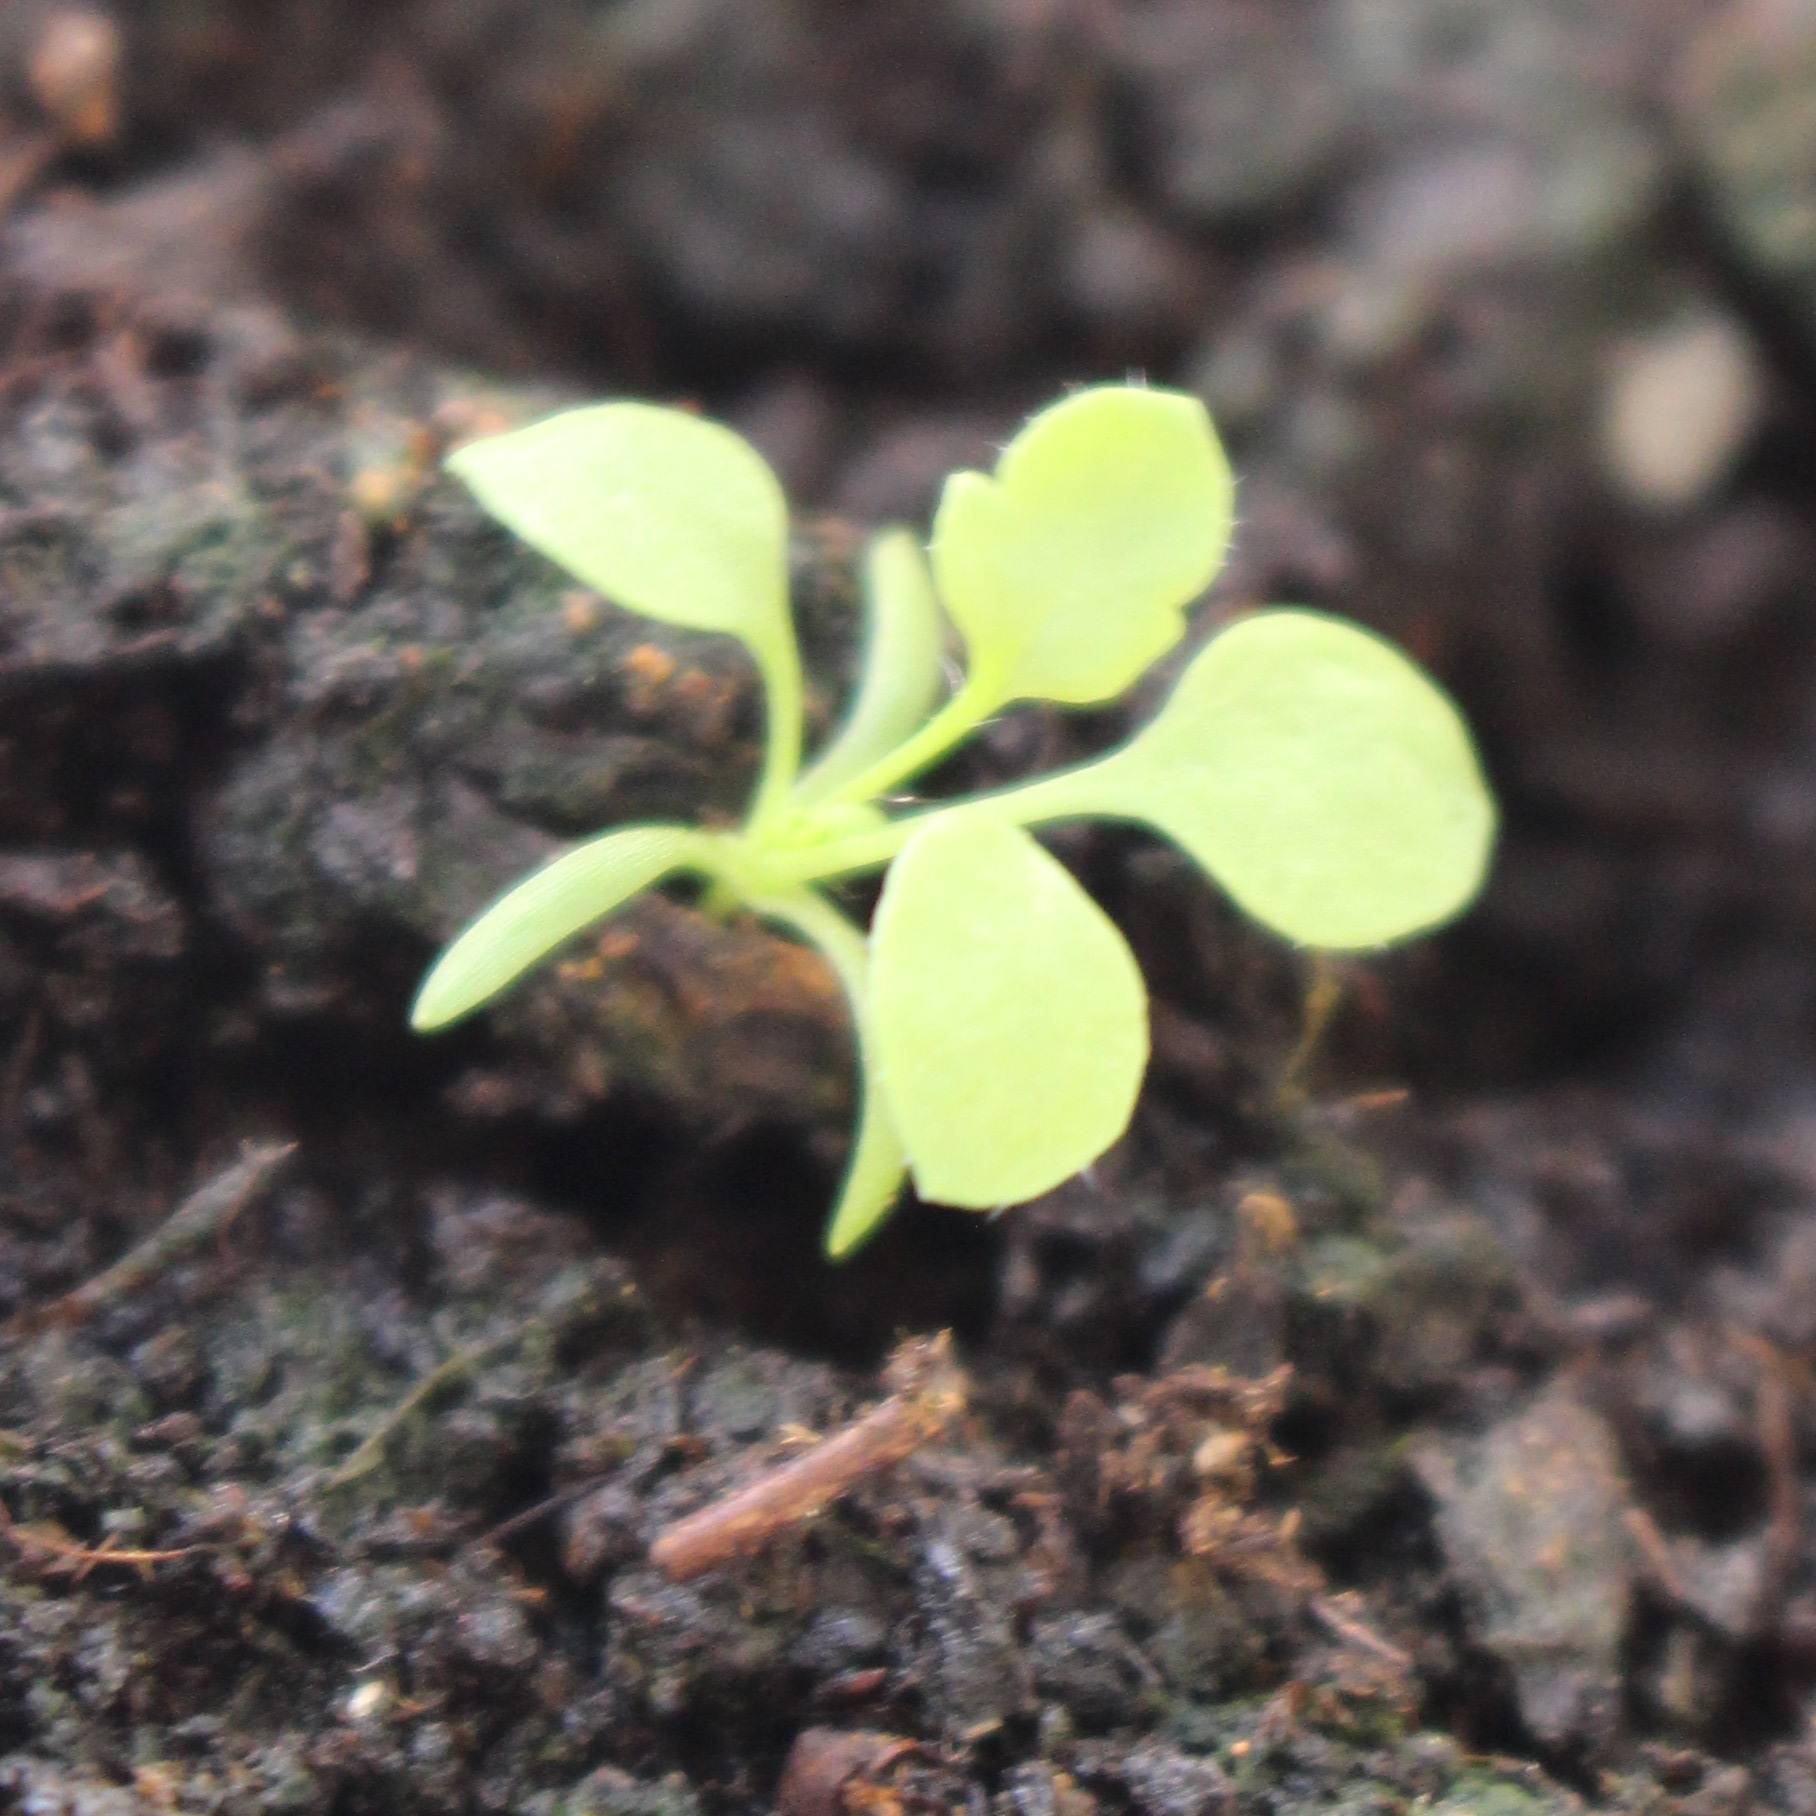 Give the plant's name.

Papaver rhoeas
